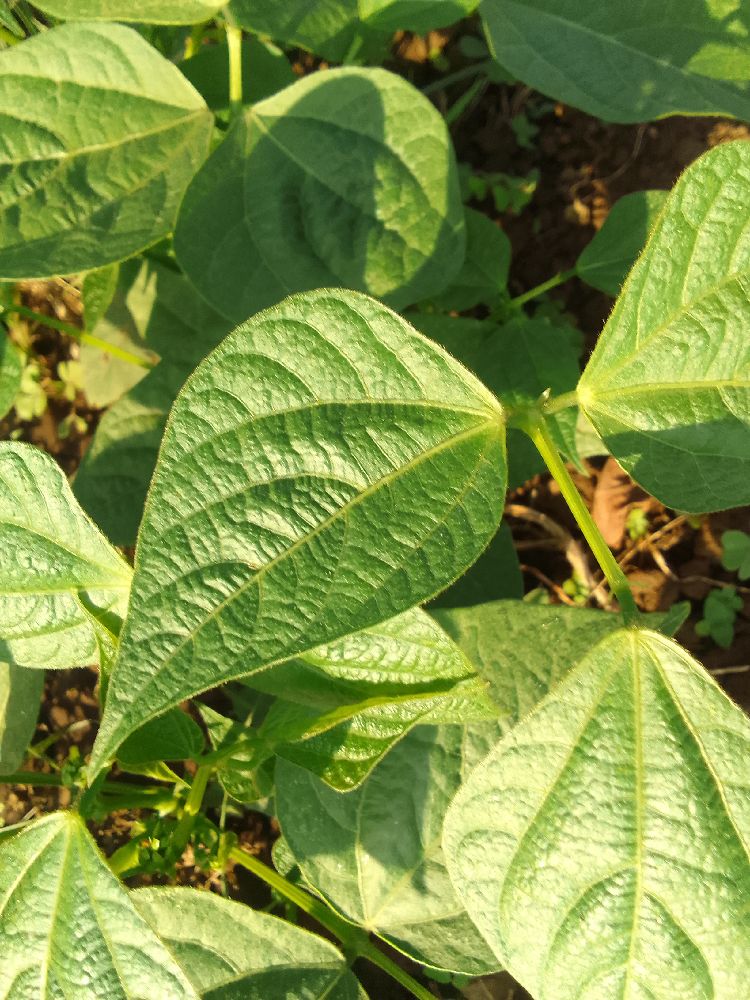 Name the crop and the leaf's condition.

common bean, healthy
